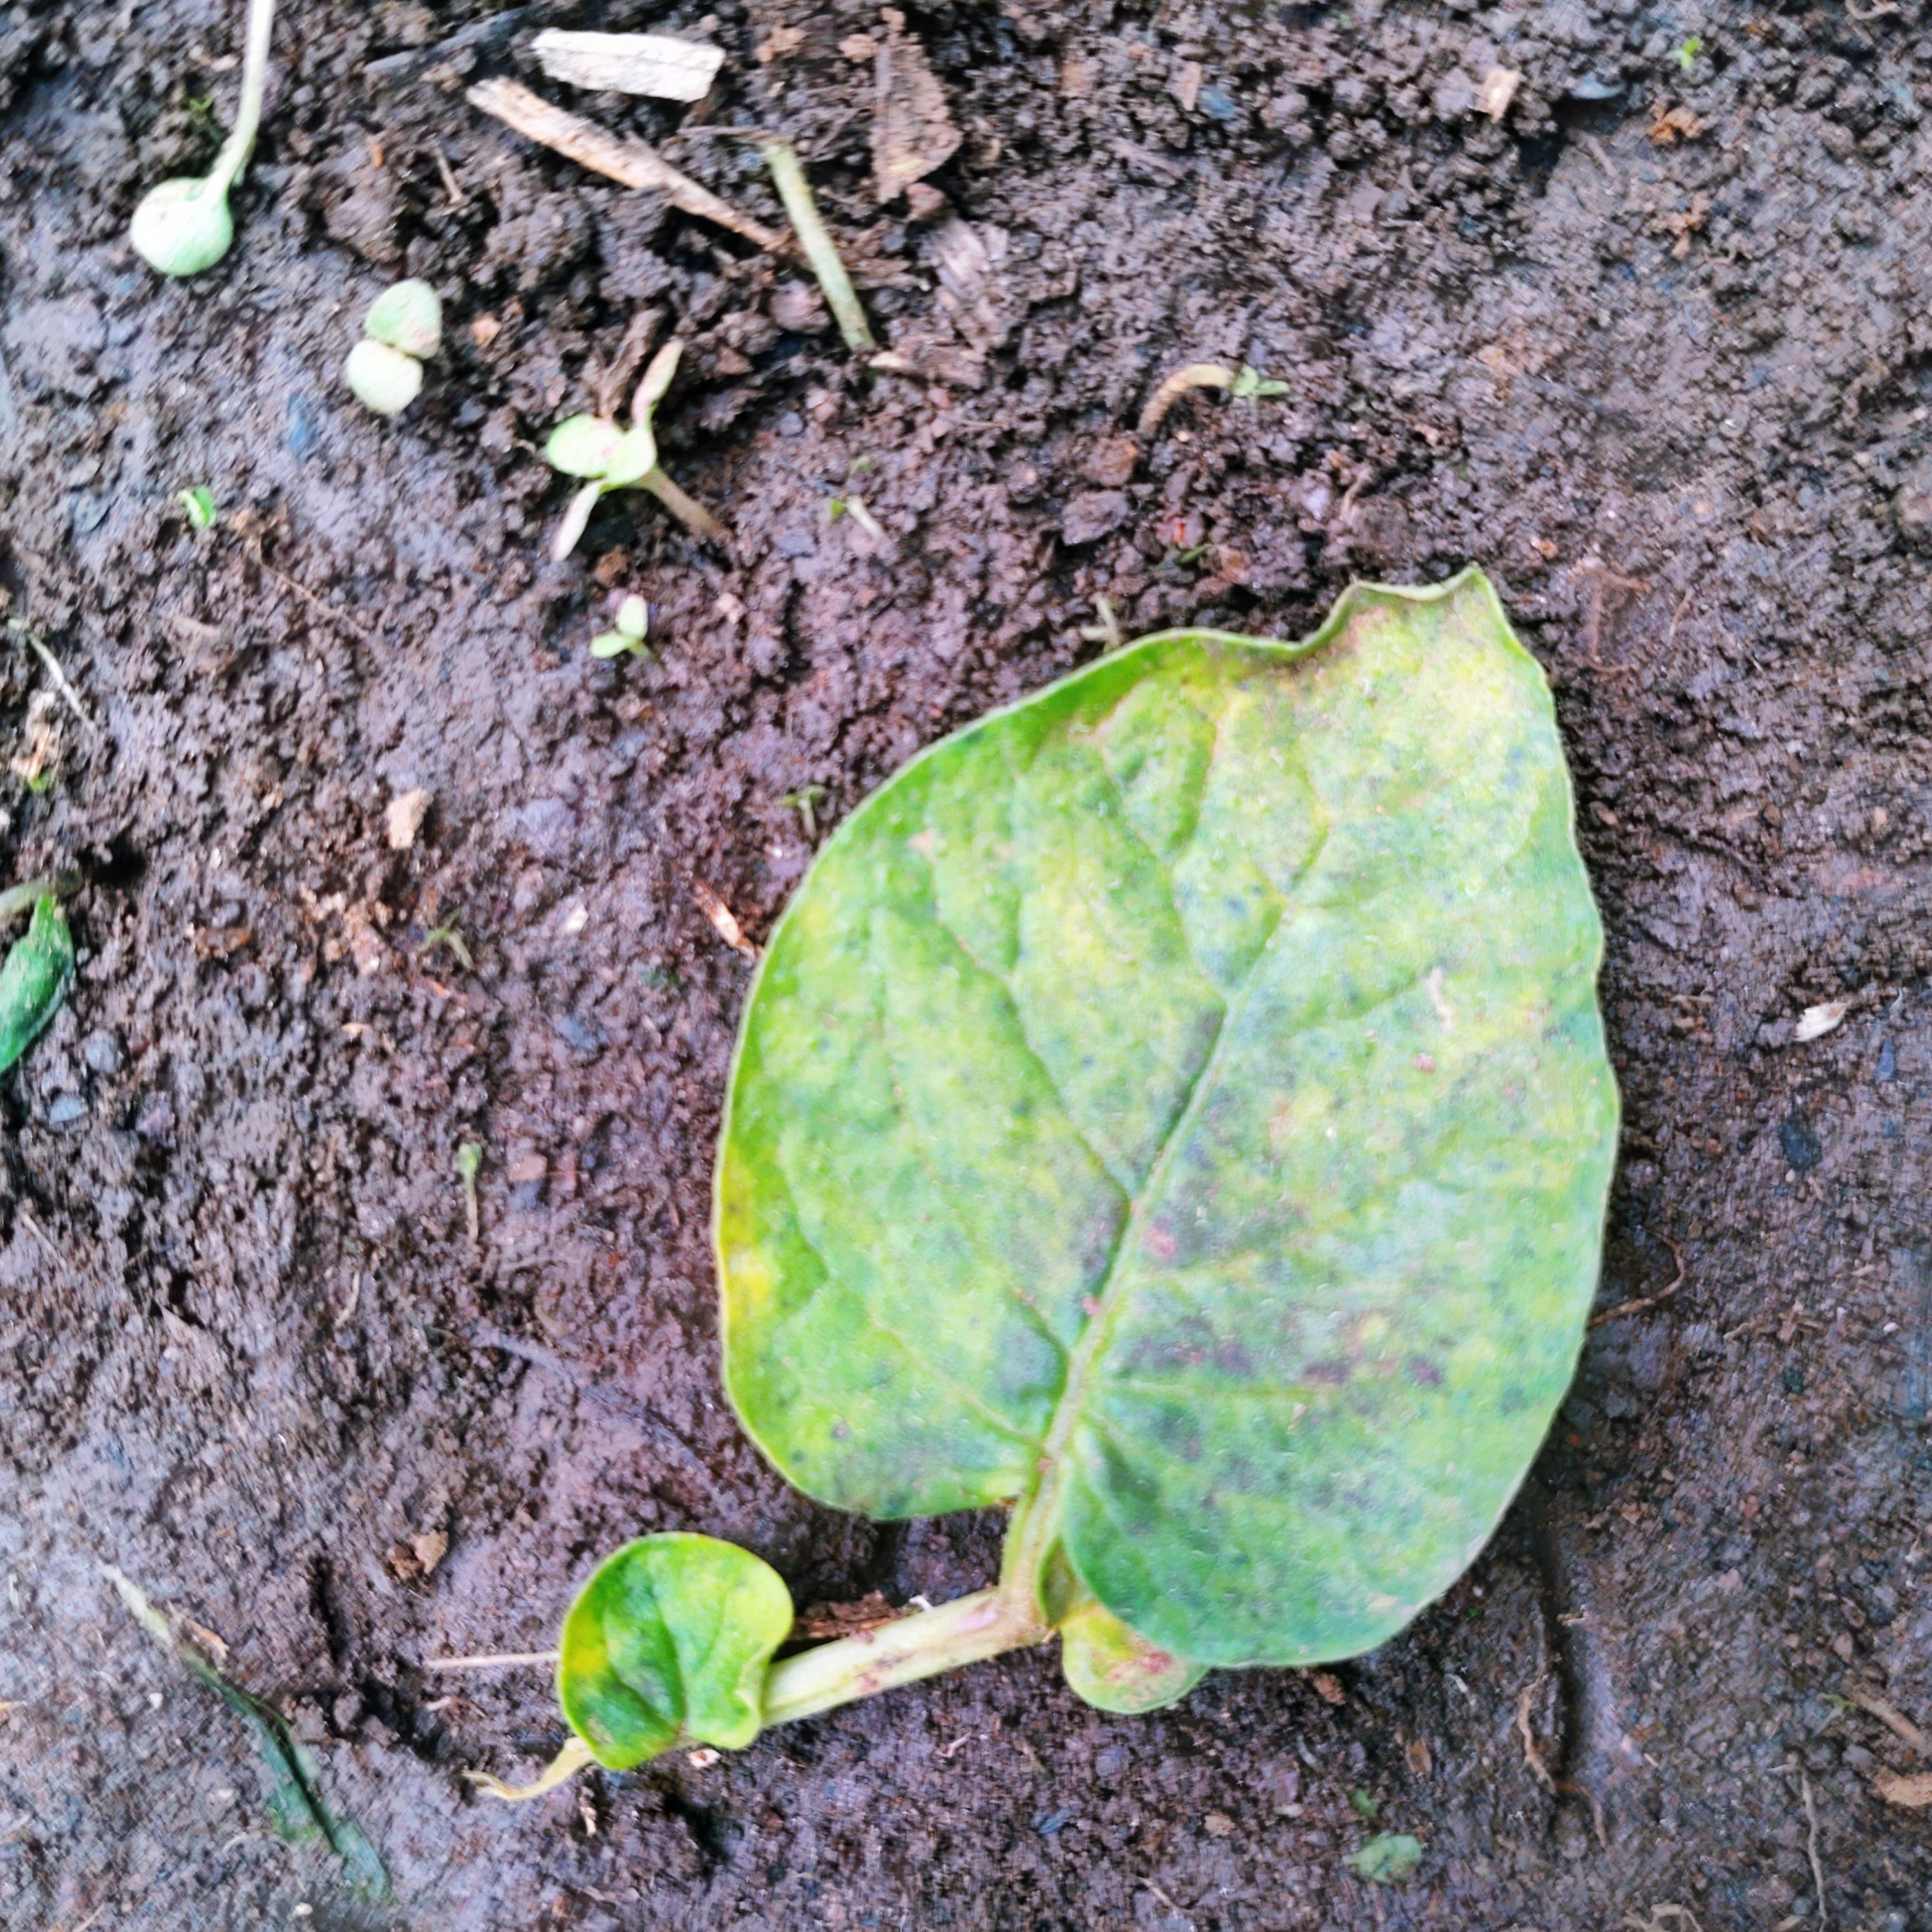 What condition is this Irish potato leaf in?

late blight
